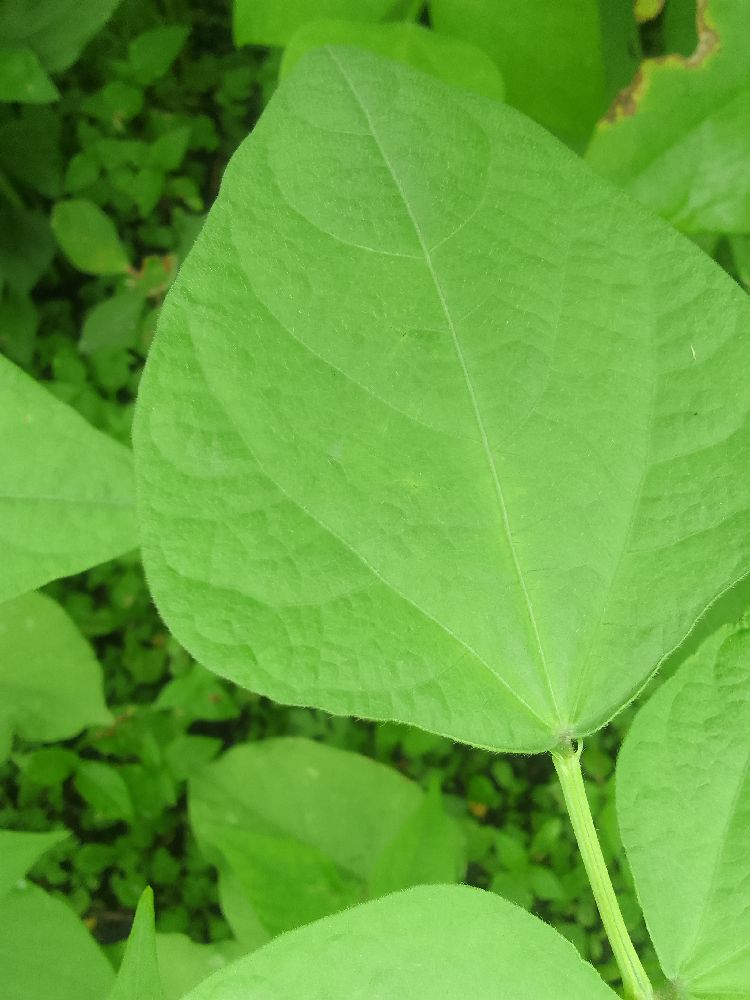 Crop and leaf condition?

common bean, healthy
